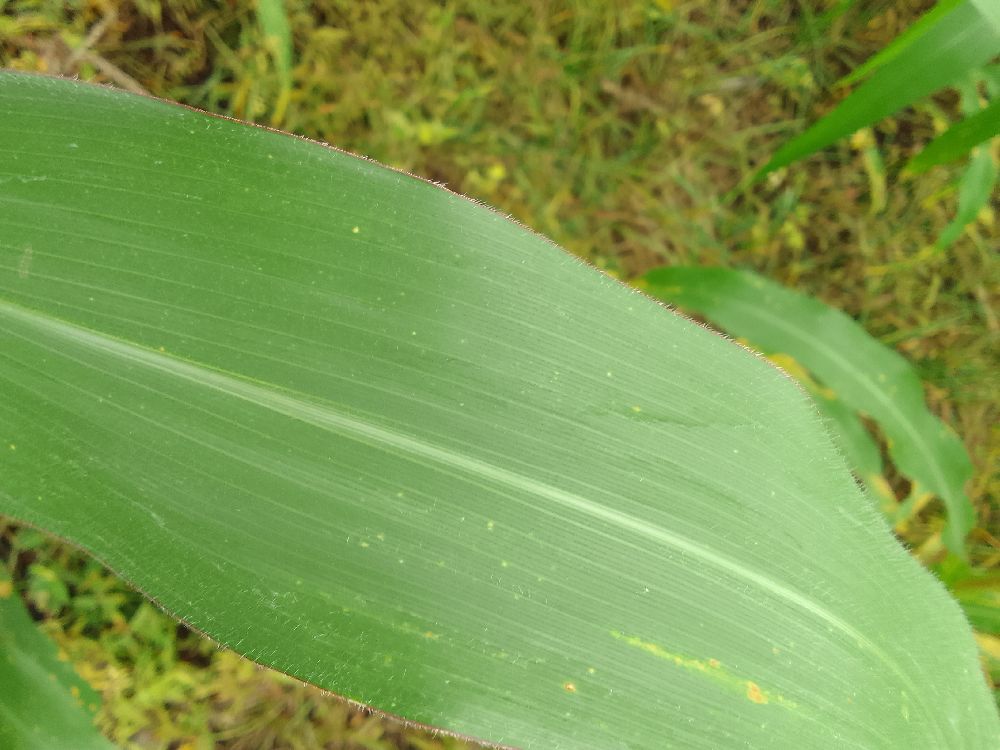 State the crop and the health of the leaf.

maize, healthy
